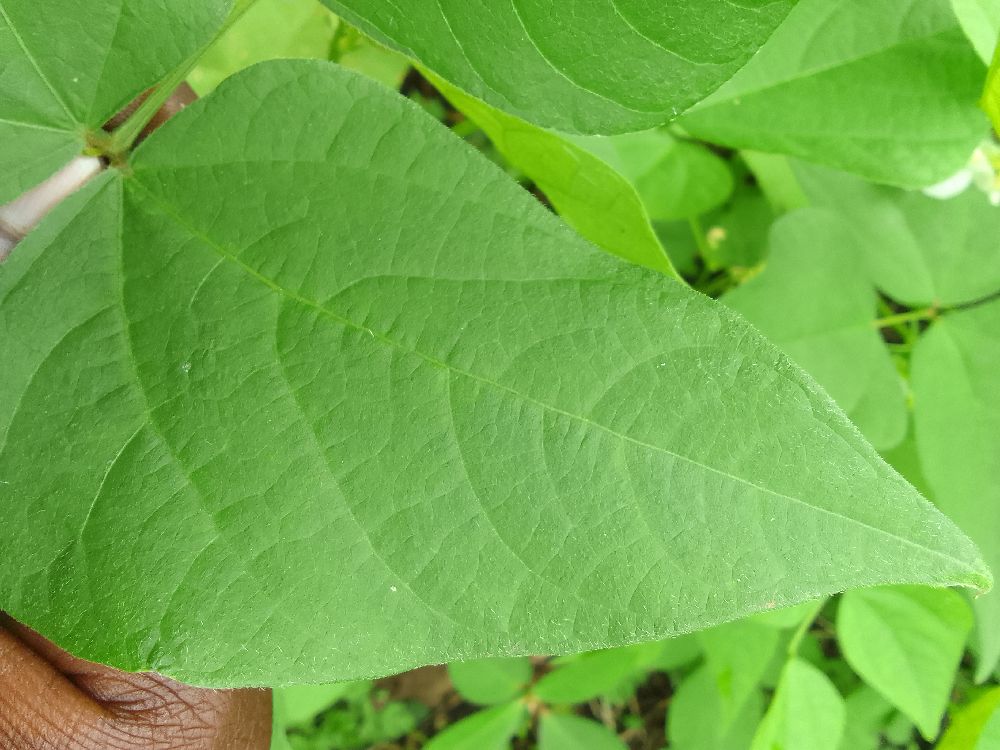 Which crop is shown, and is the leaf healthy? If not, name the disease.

common bean, healthy
